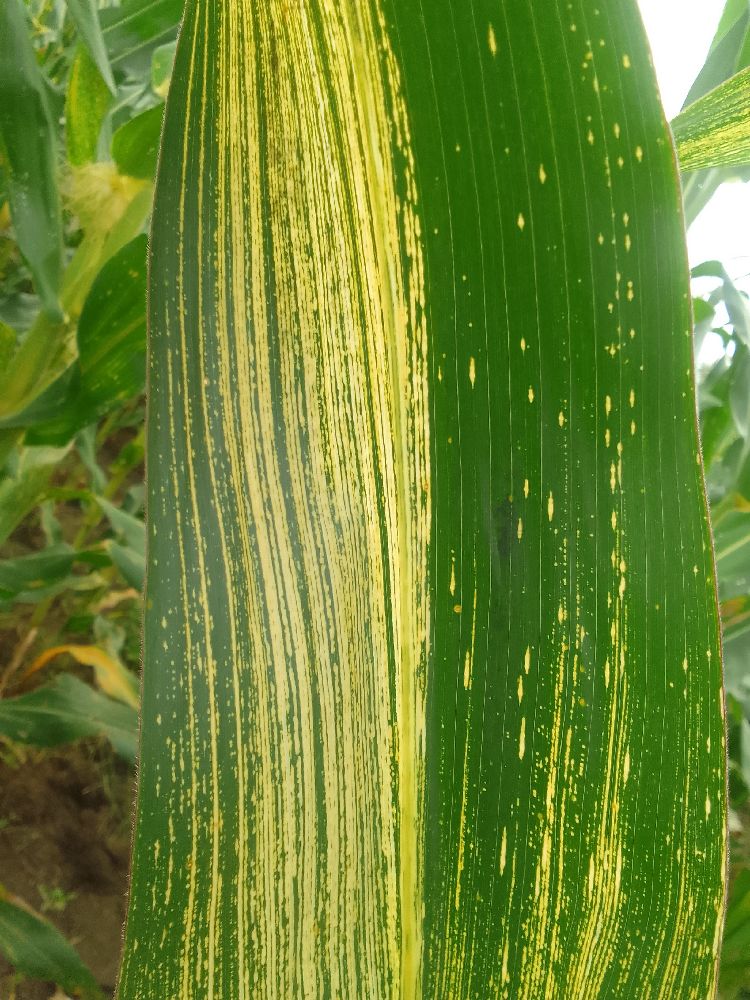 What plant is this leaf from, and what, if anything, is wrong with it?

maize, maize streak virus
